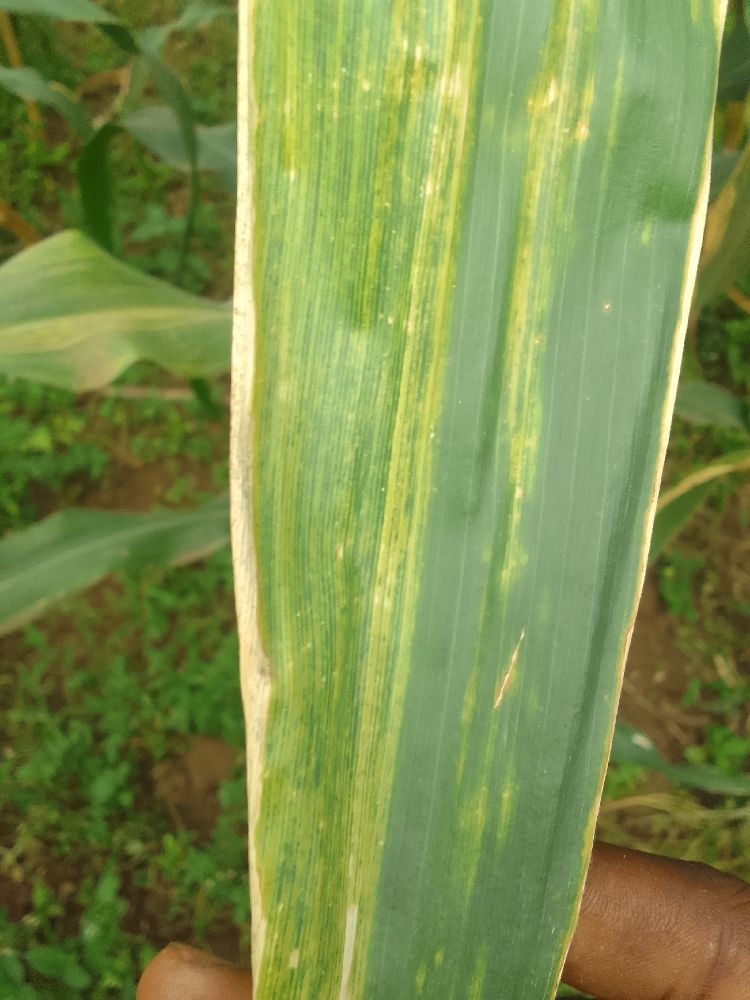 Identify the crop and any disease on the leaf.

maize, maize lethal necrosis
